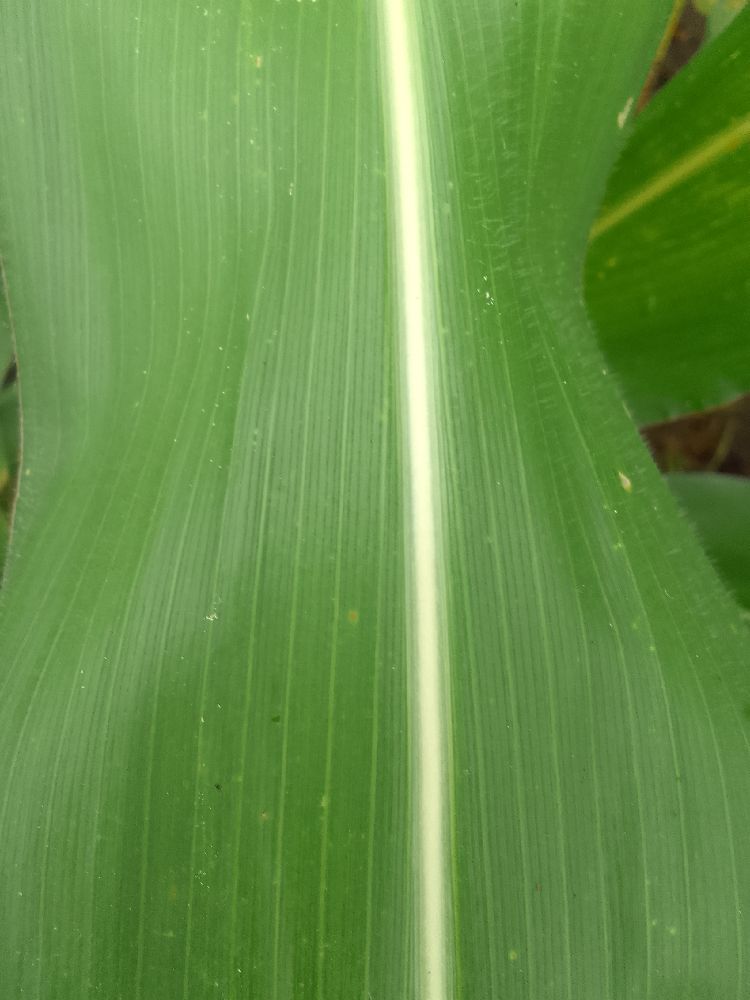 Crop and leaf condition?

maize, healthy
